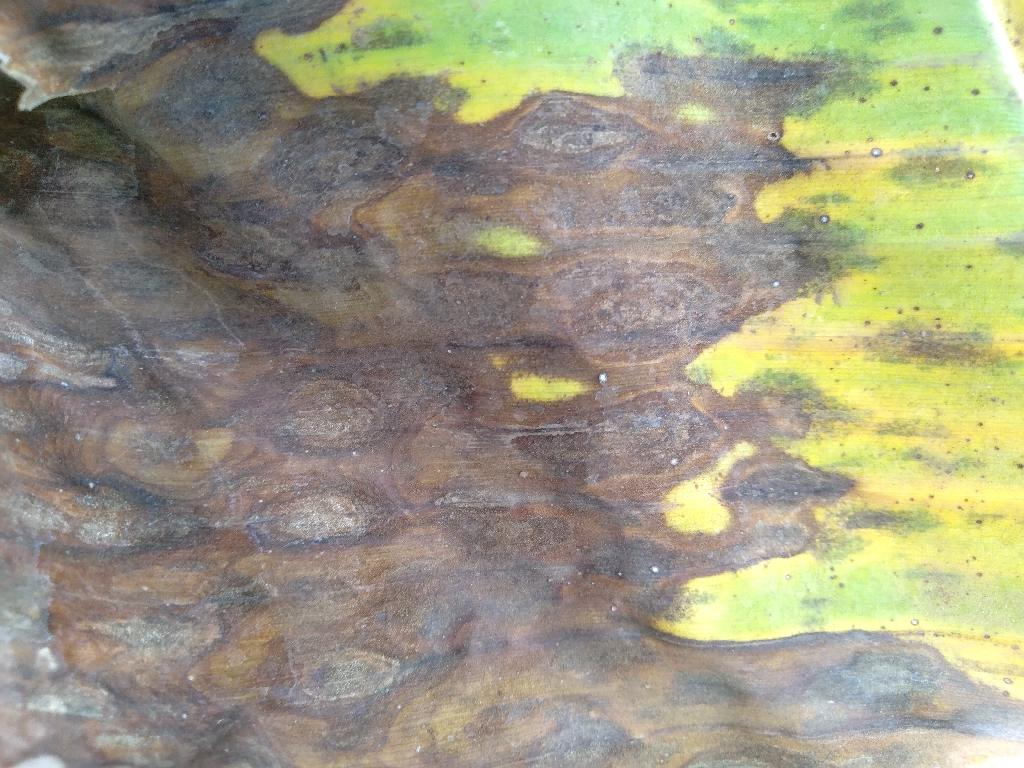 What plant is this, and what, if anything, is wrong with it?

banana, black sigatoka
